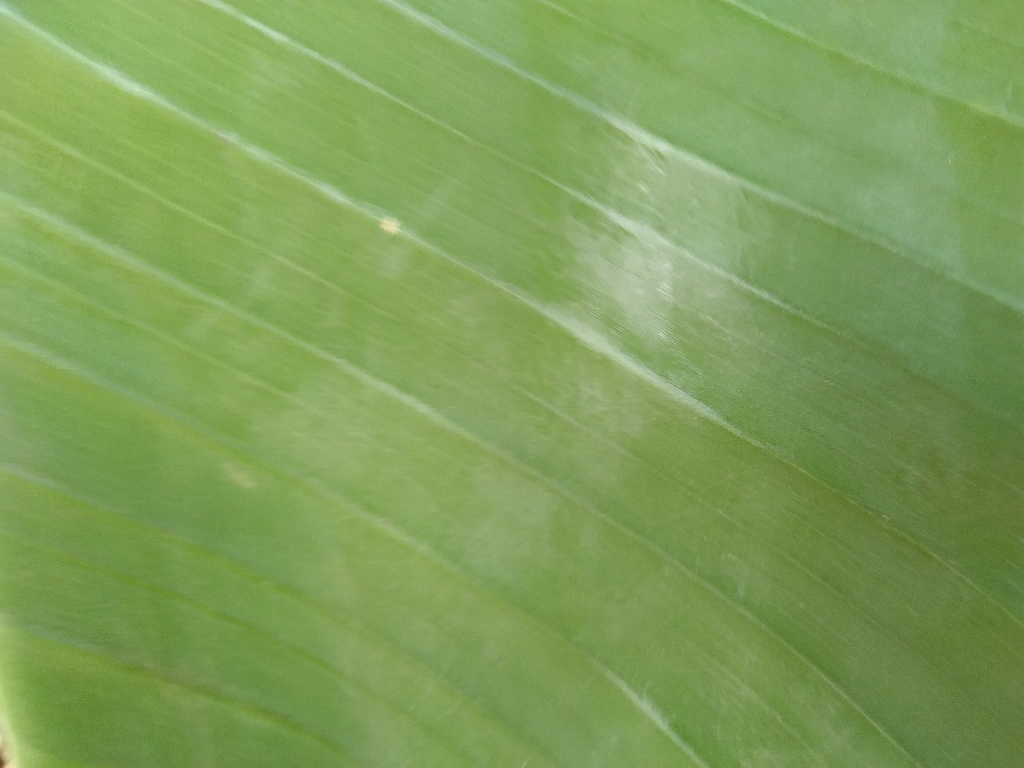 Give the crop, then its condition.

banana, healthy
